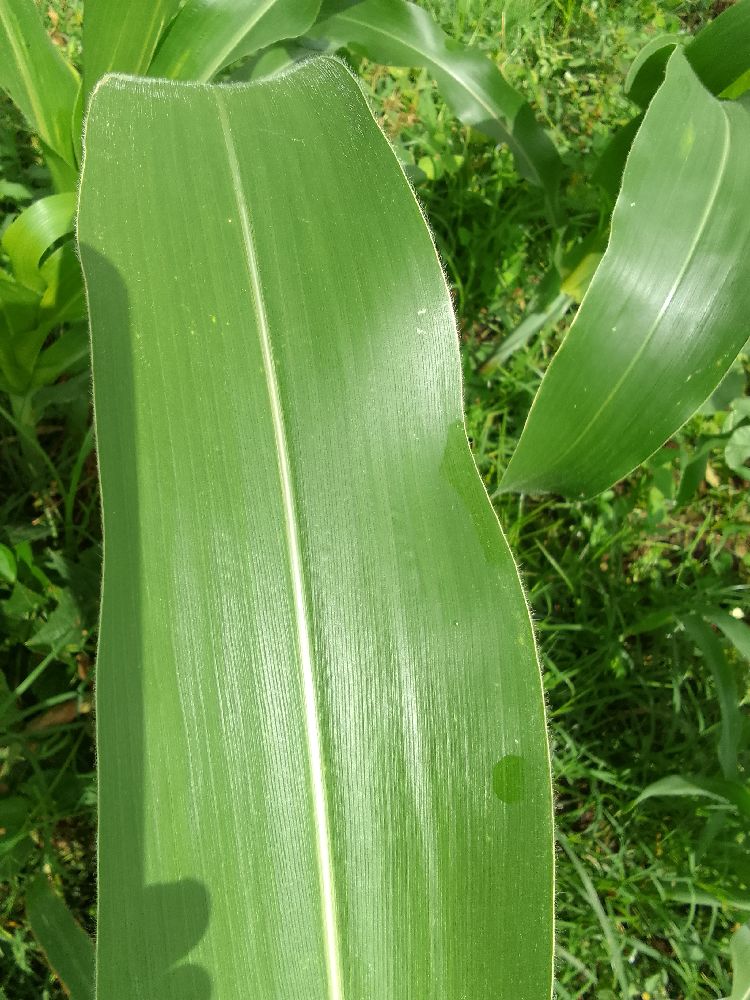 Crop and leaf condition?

maize, healthy
